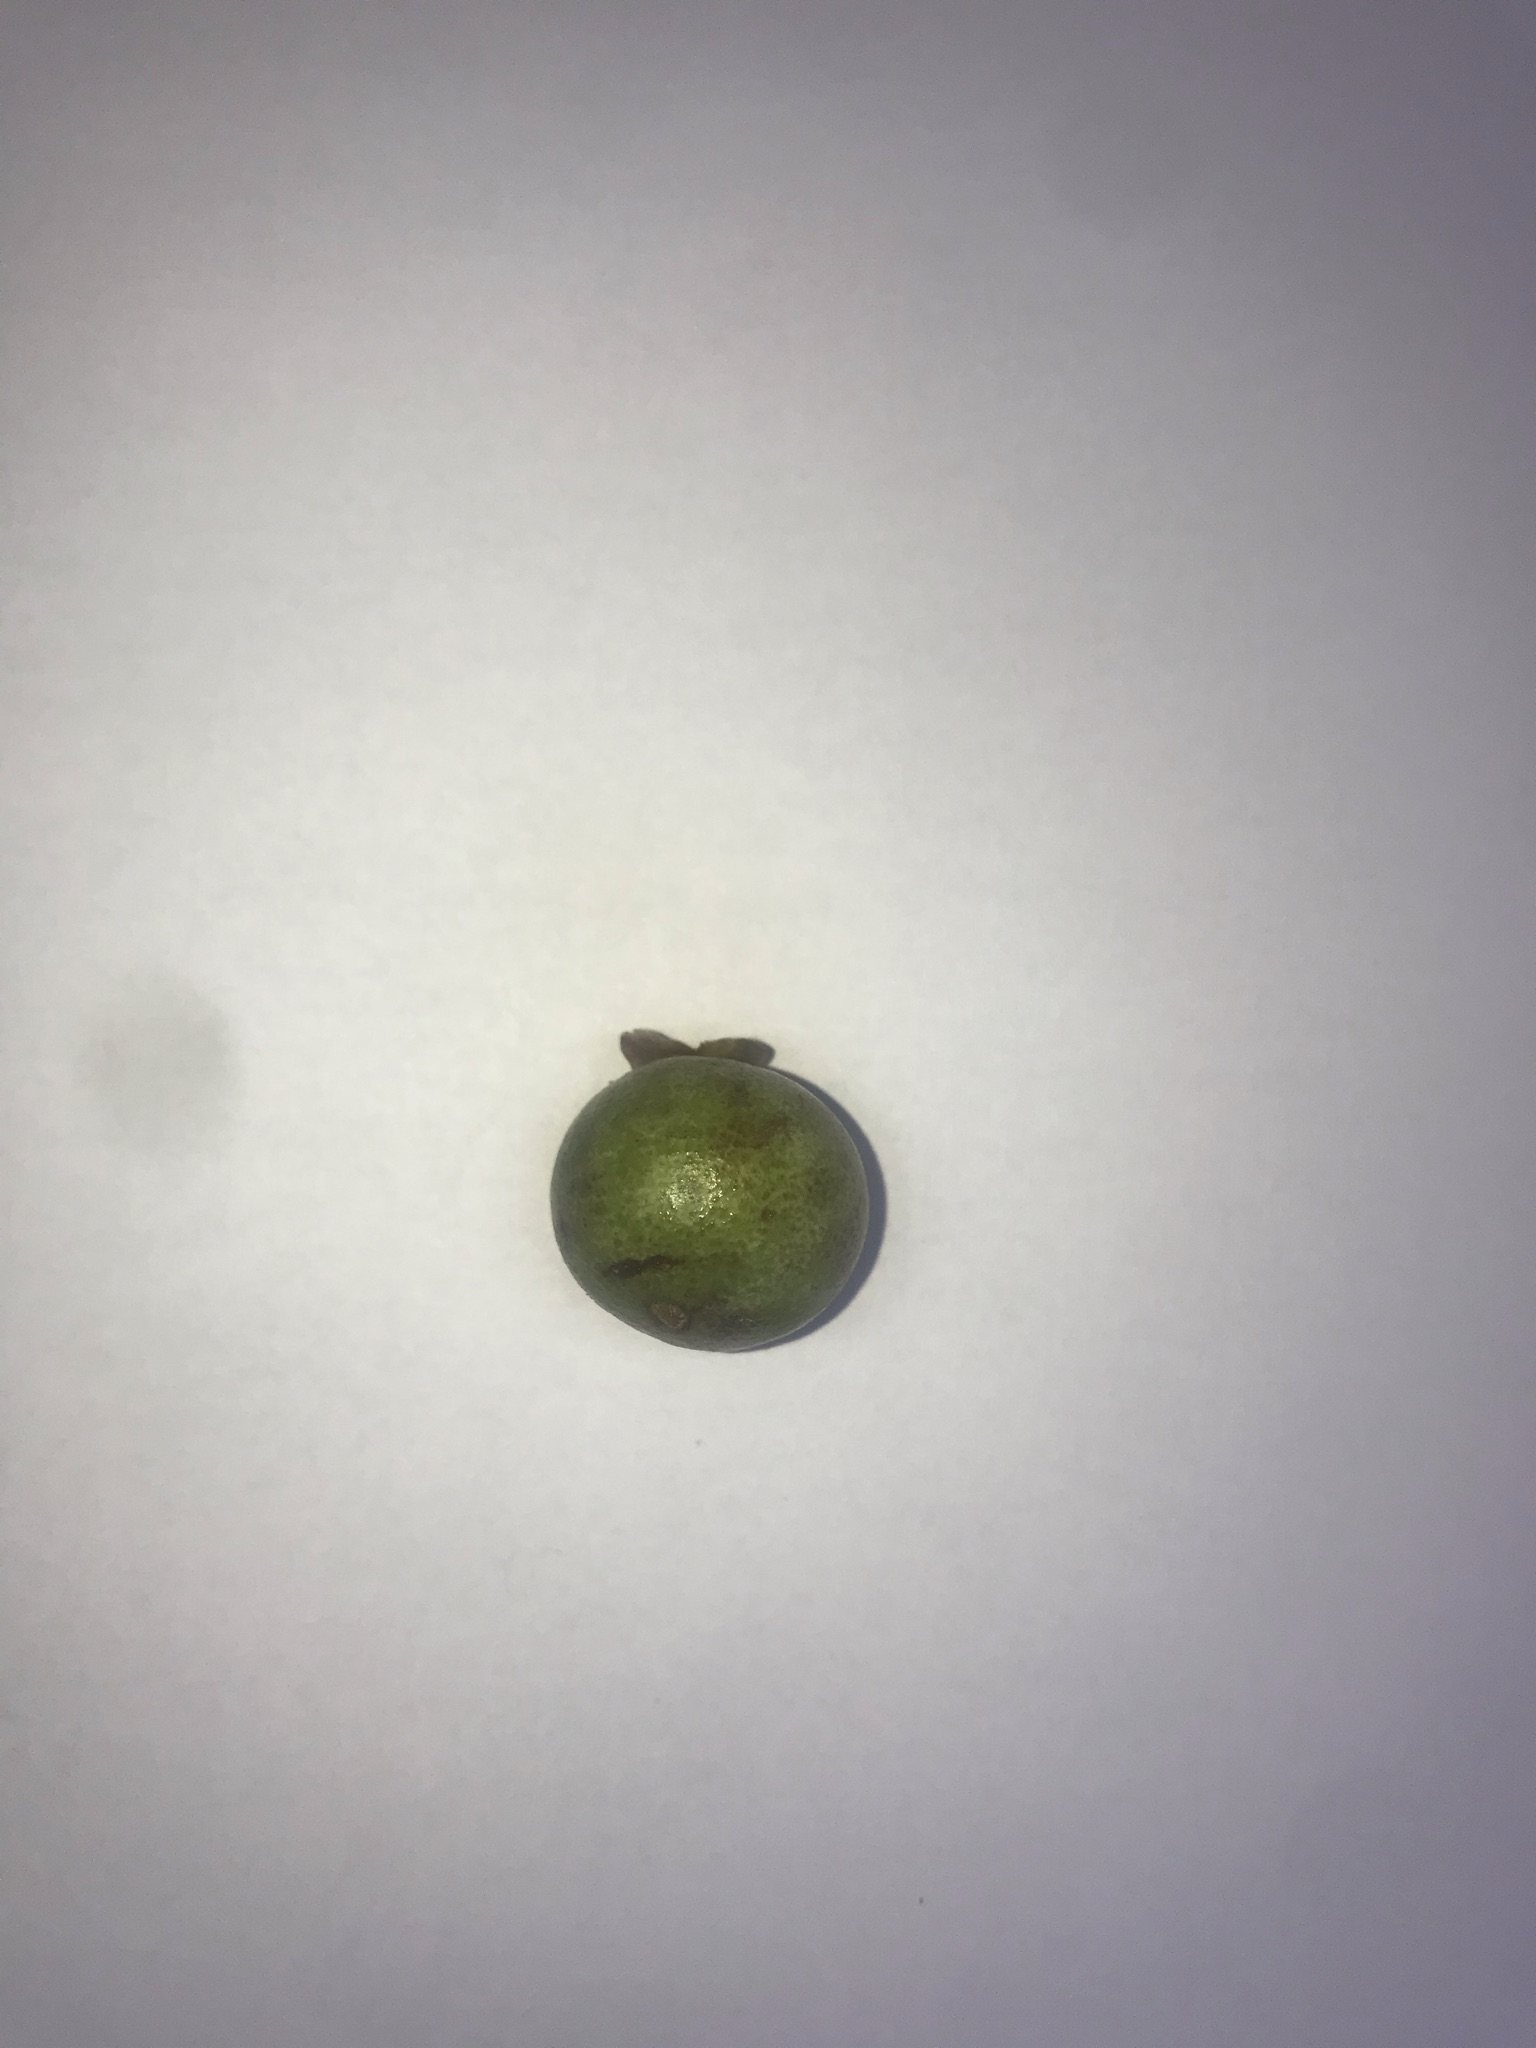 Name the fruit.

gabiroba
